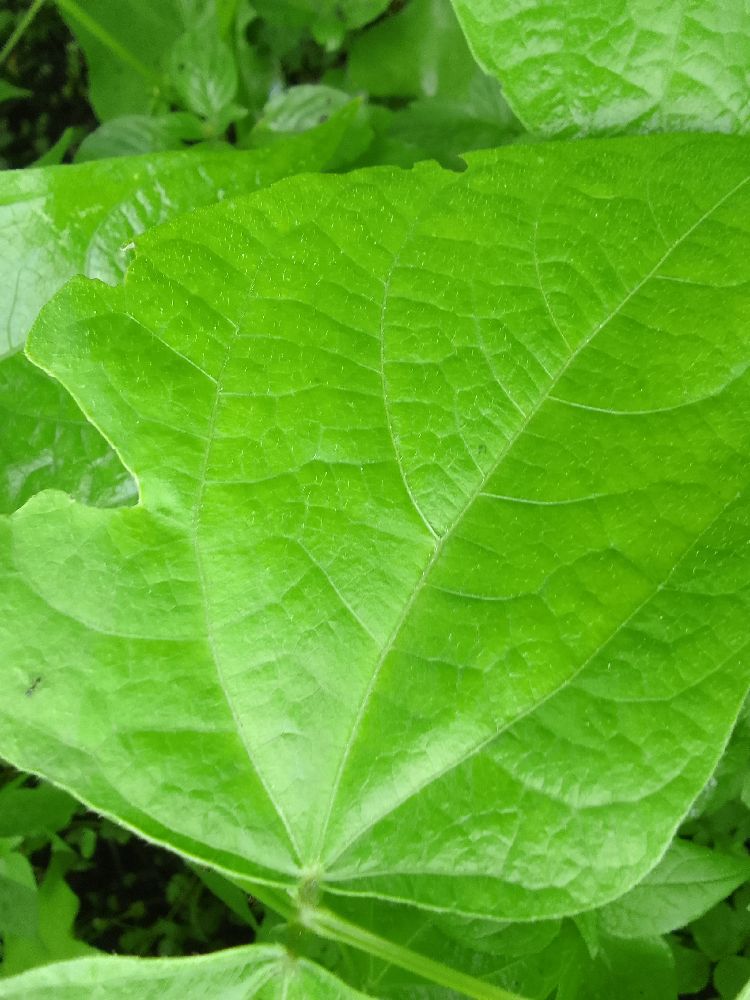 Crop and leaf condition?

common bean, healthy
